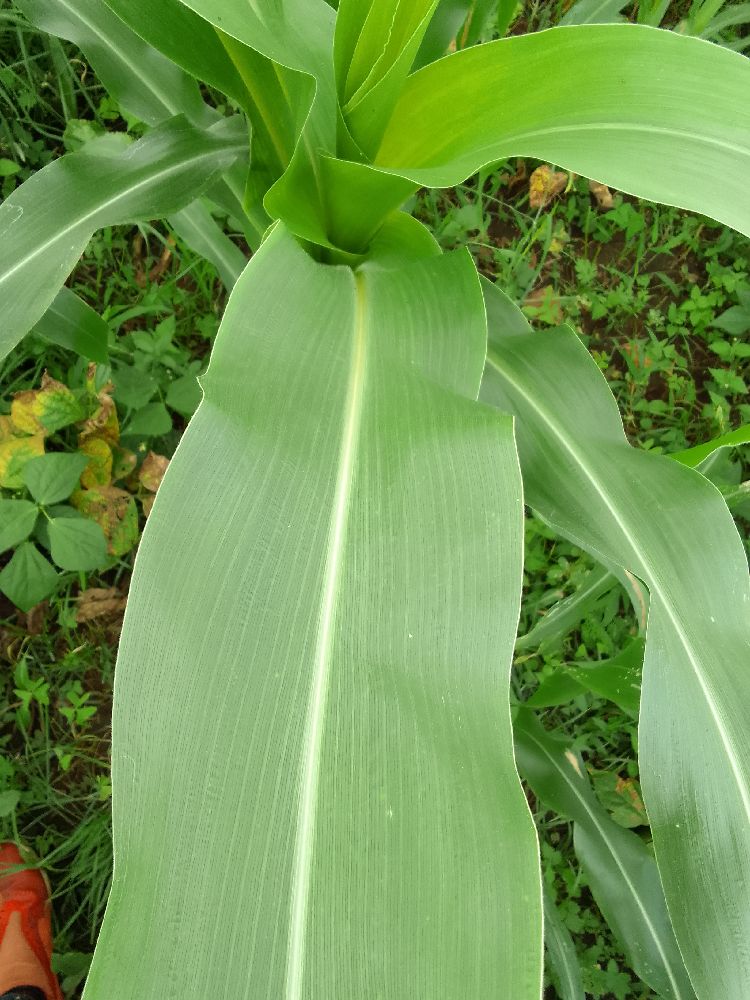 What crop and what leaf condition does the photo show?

maize, healthy
